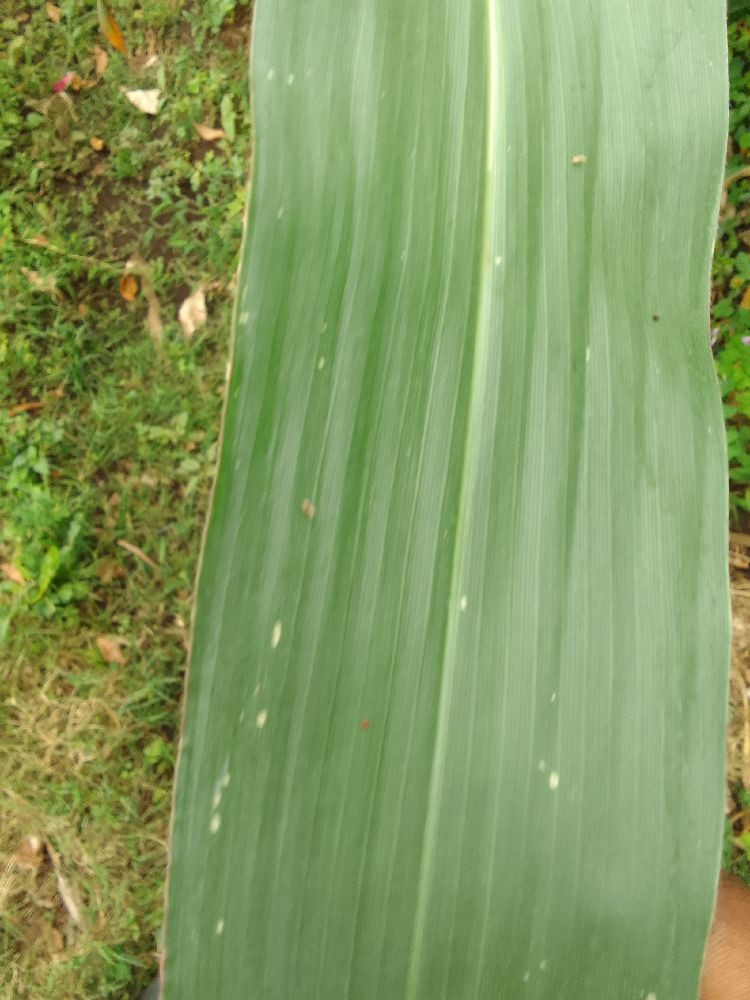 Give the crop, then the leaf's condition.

maize, healthy
